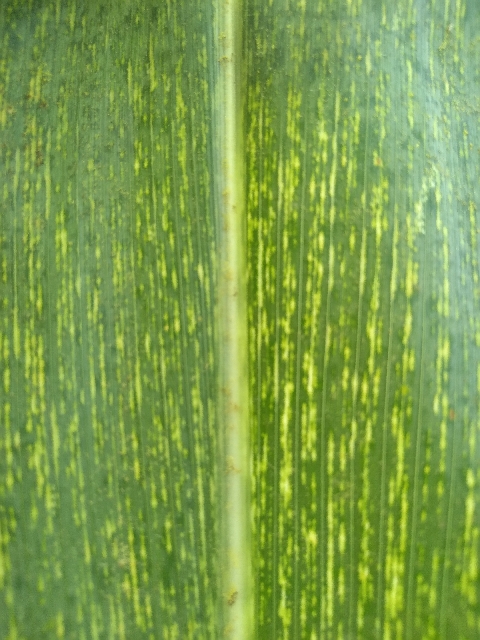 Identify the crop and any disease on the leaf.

maize, maize streak virus
